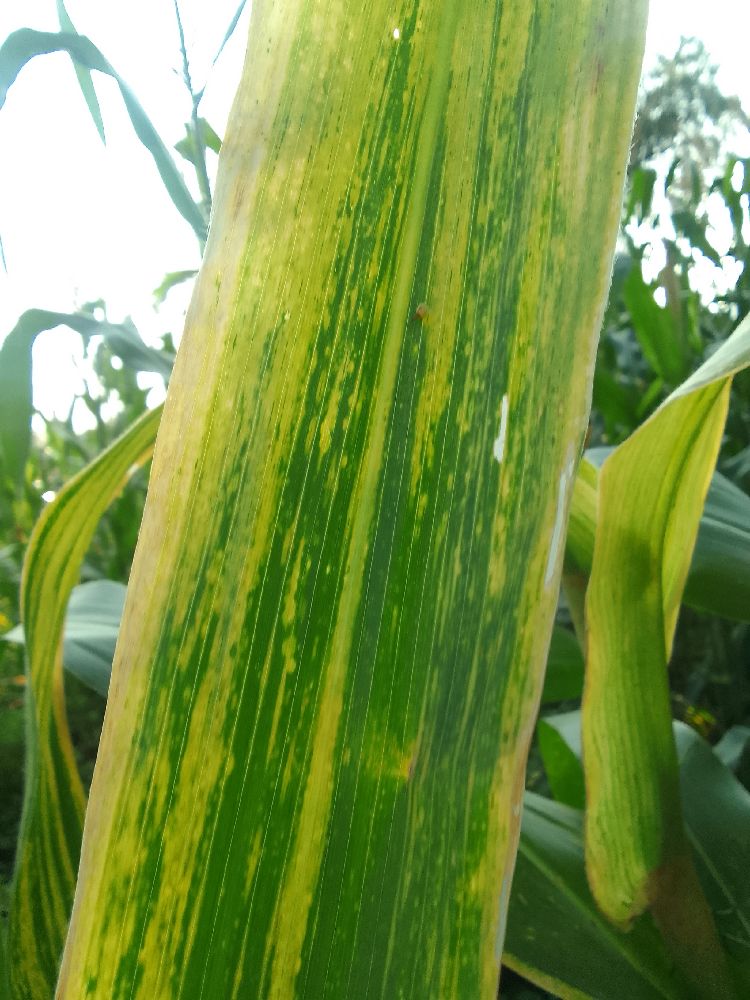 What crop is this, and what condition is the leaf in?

maize, maize lethal necrosis
